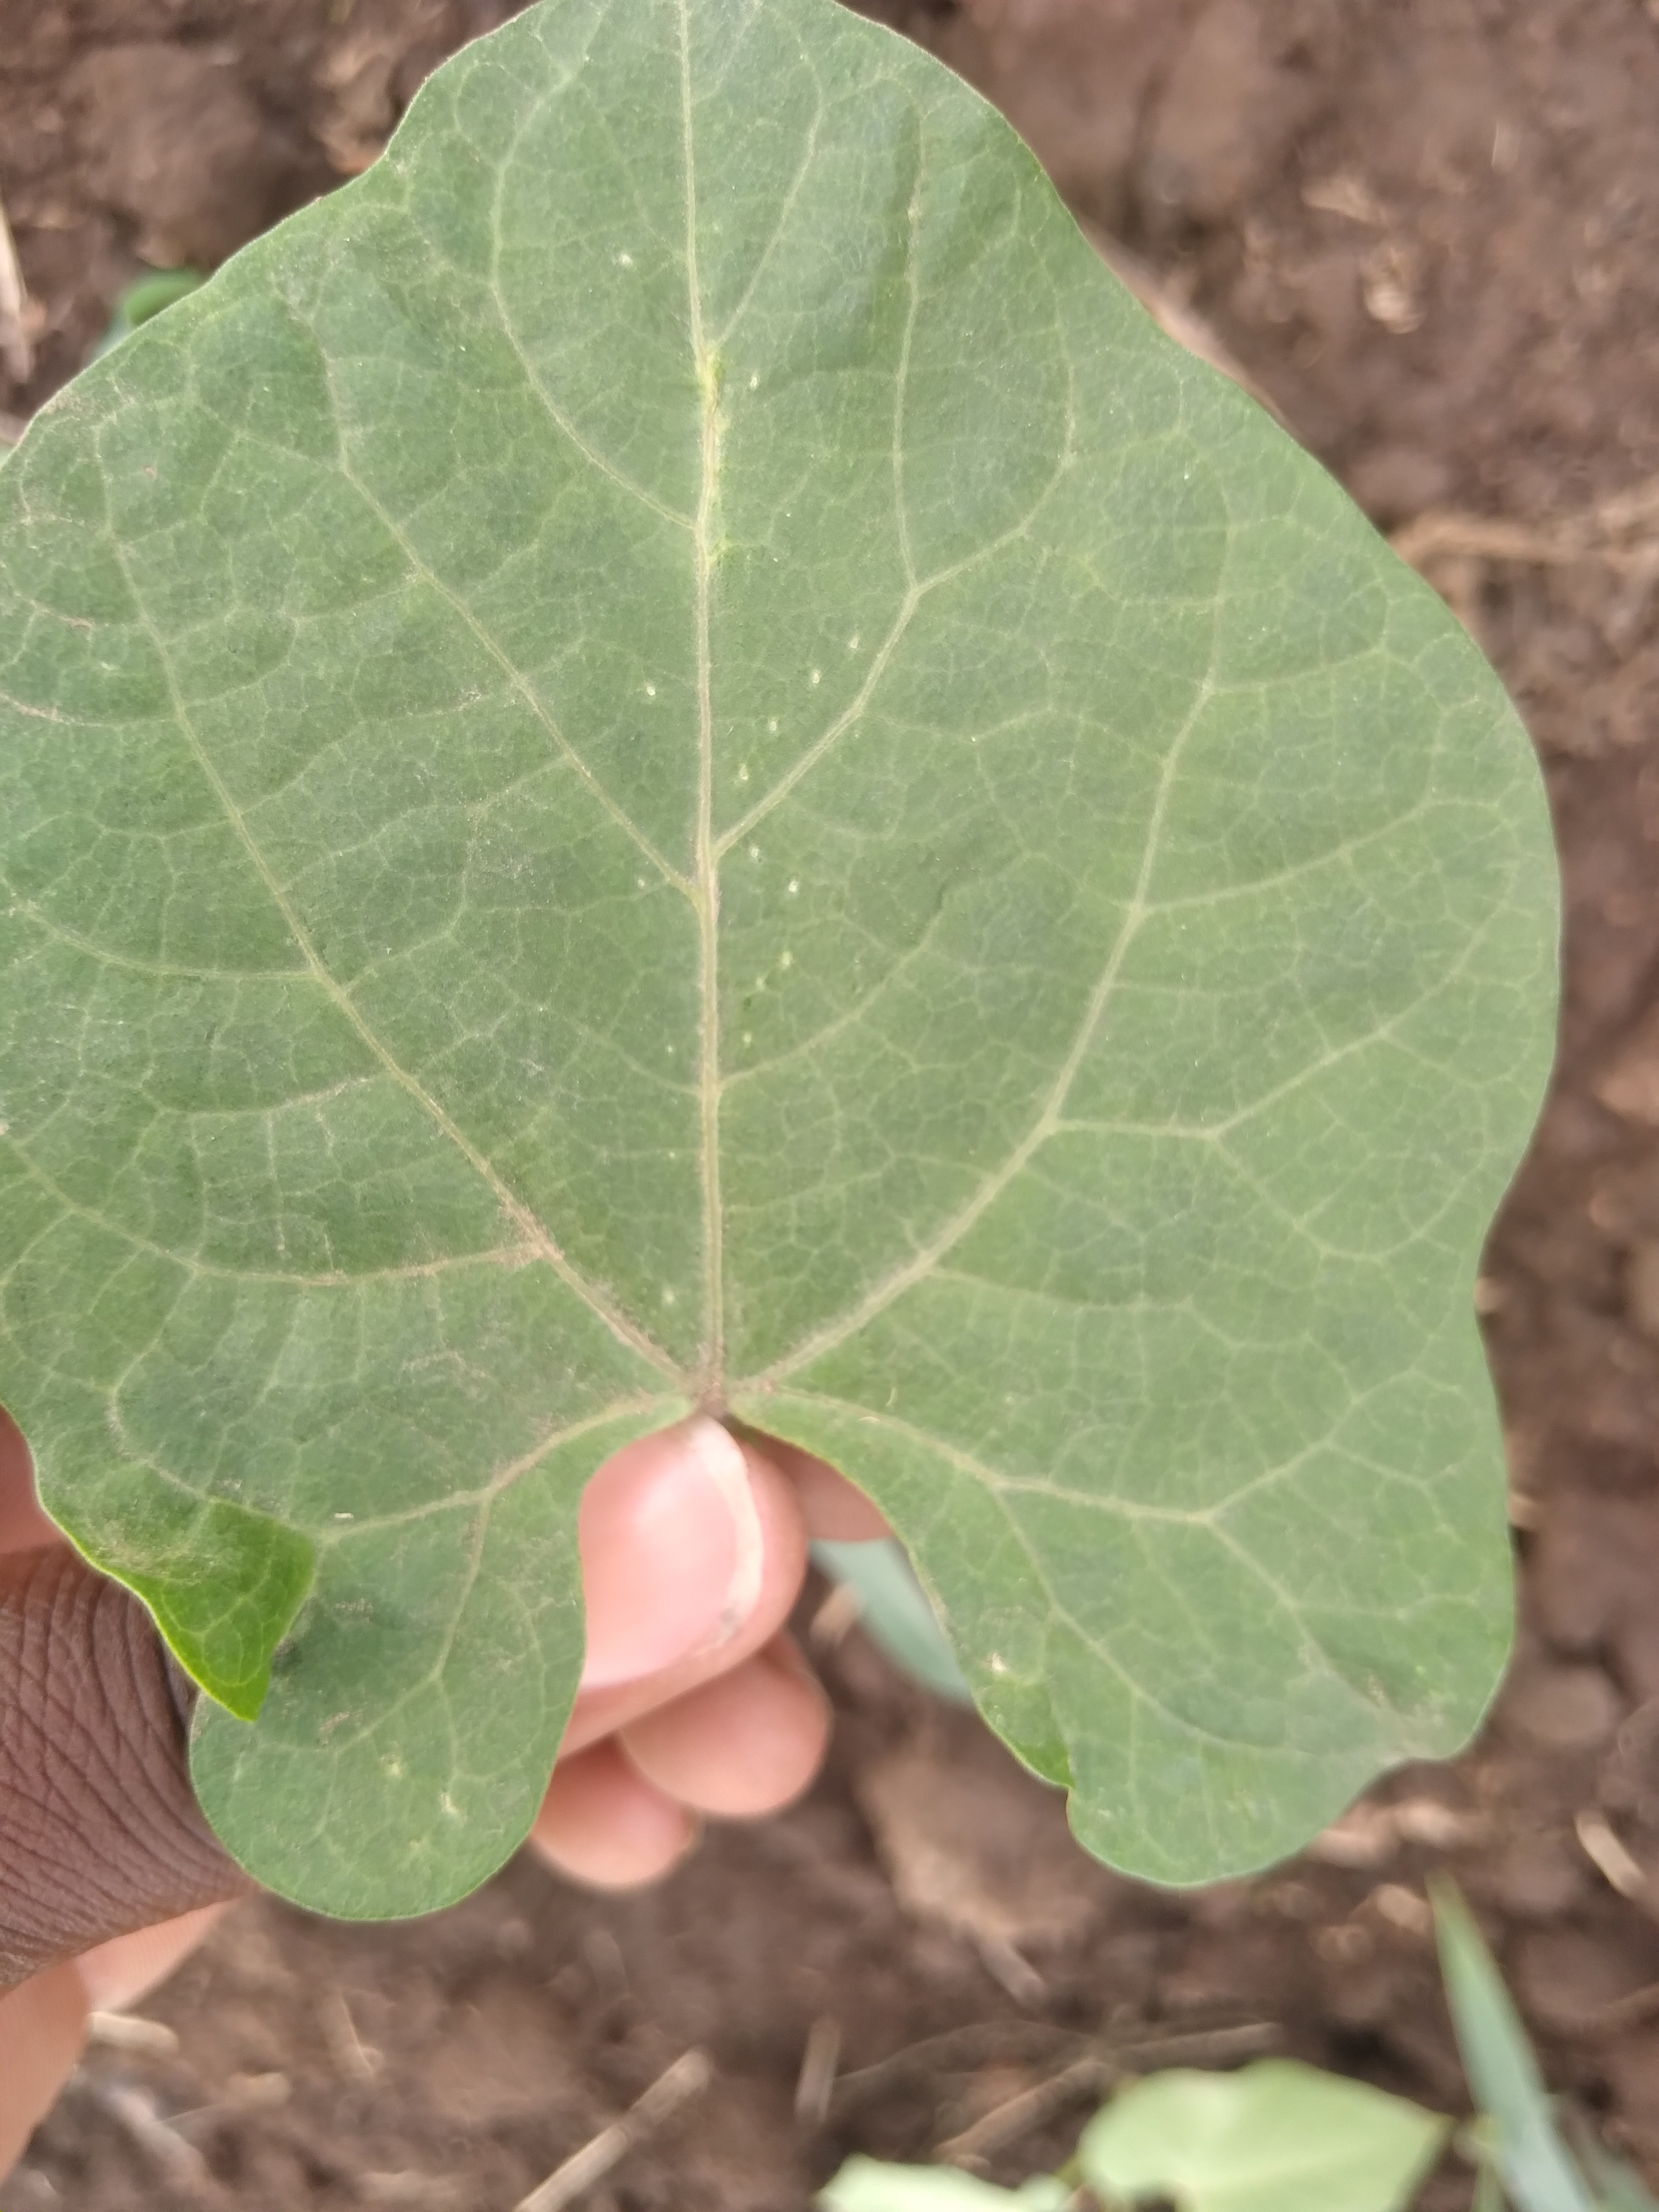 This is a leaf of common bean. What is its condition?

healthy
